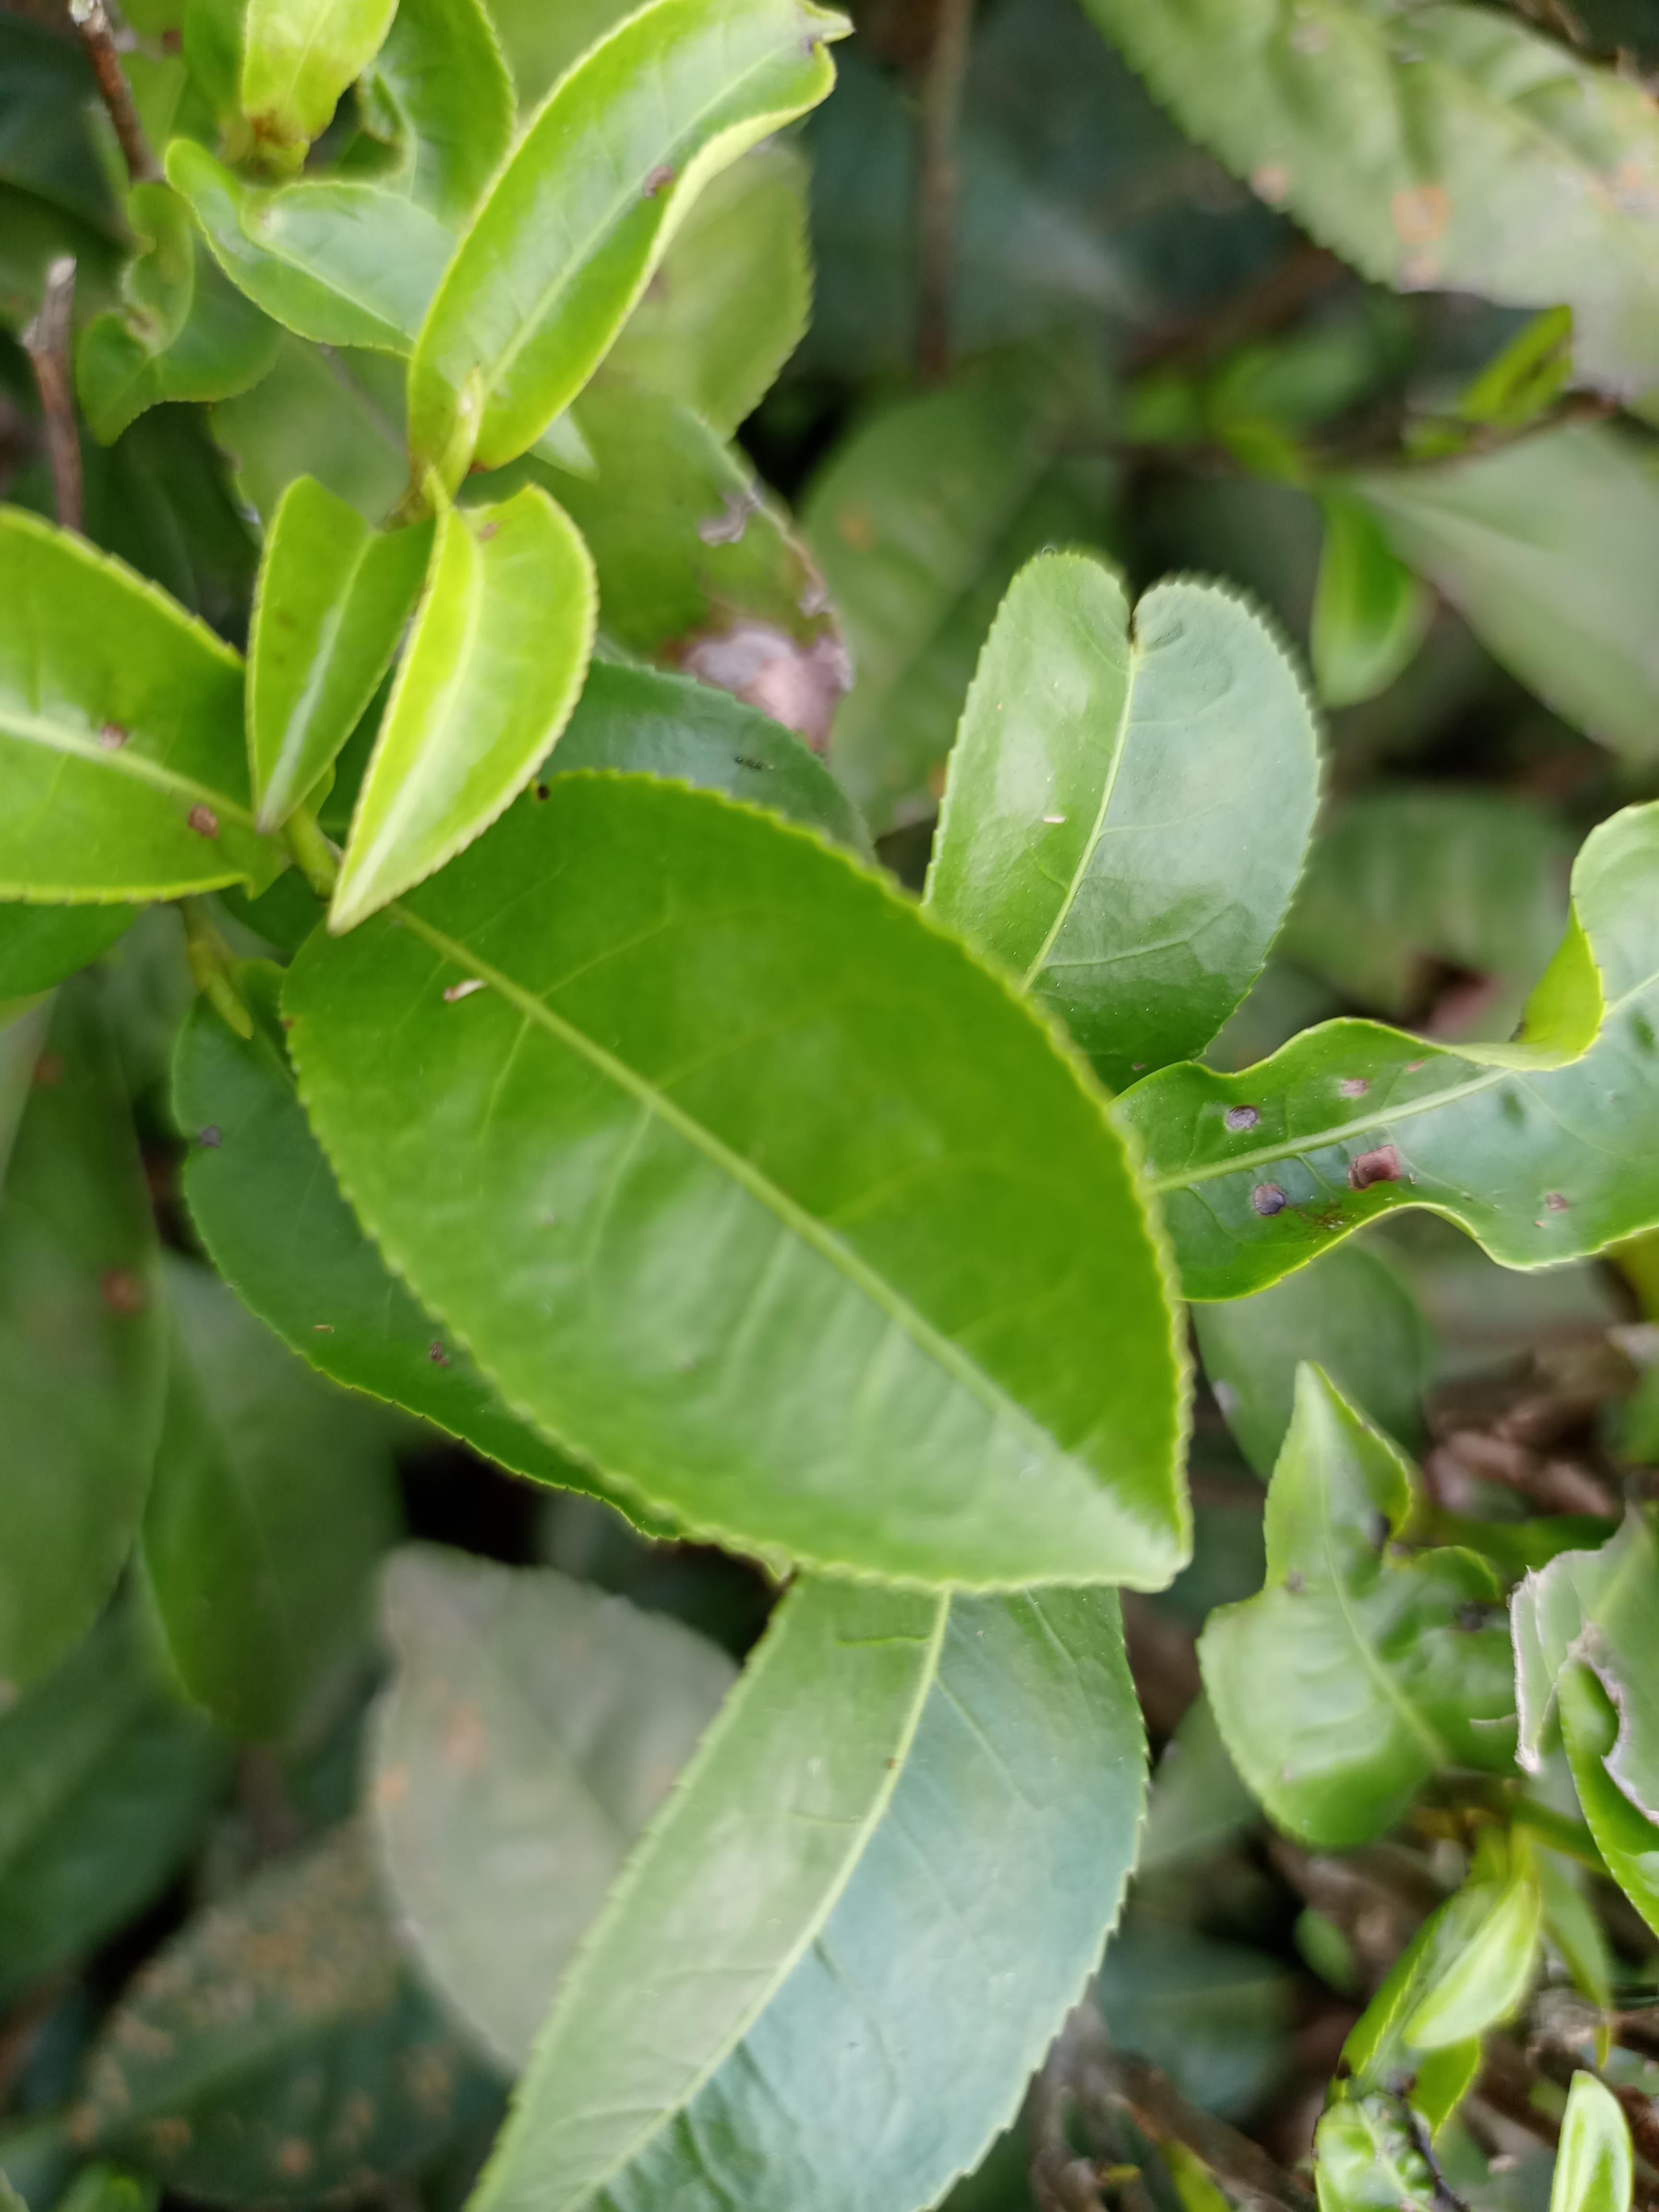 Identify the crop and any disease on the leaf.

tea, healthy leaf
